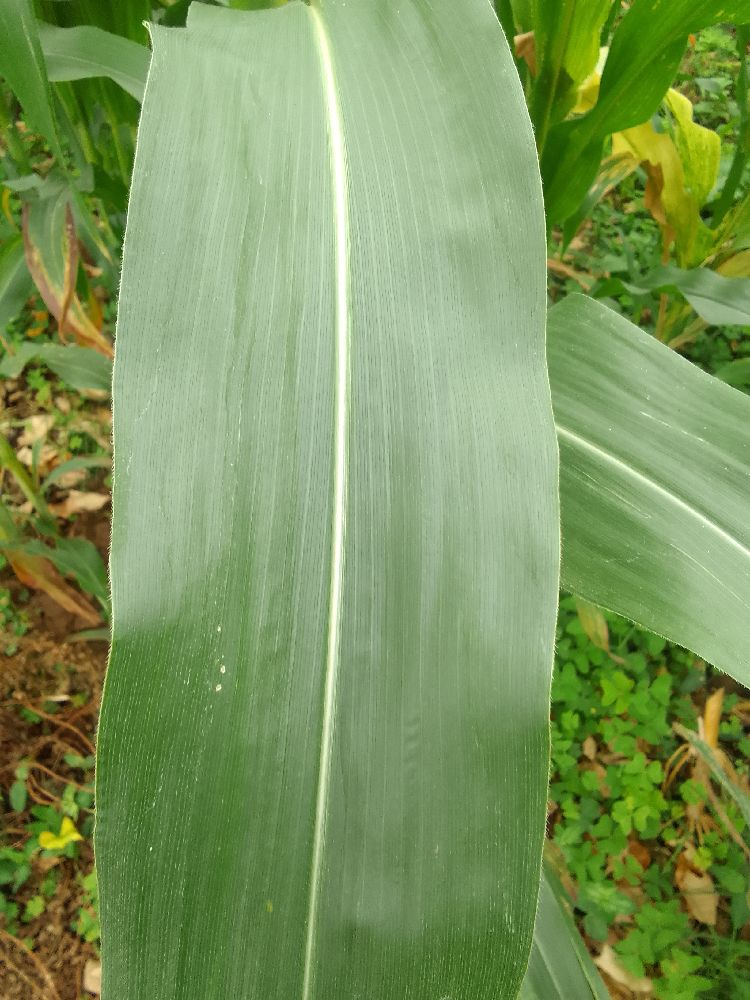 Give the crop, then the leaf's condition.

maize, healthy
